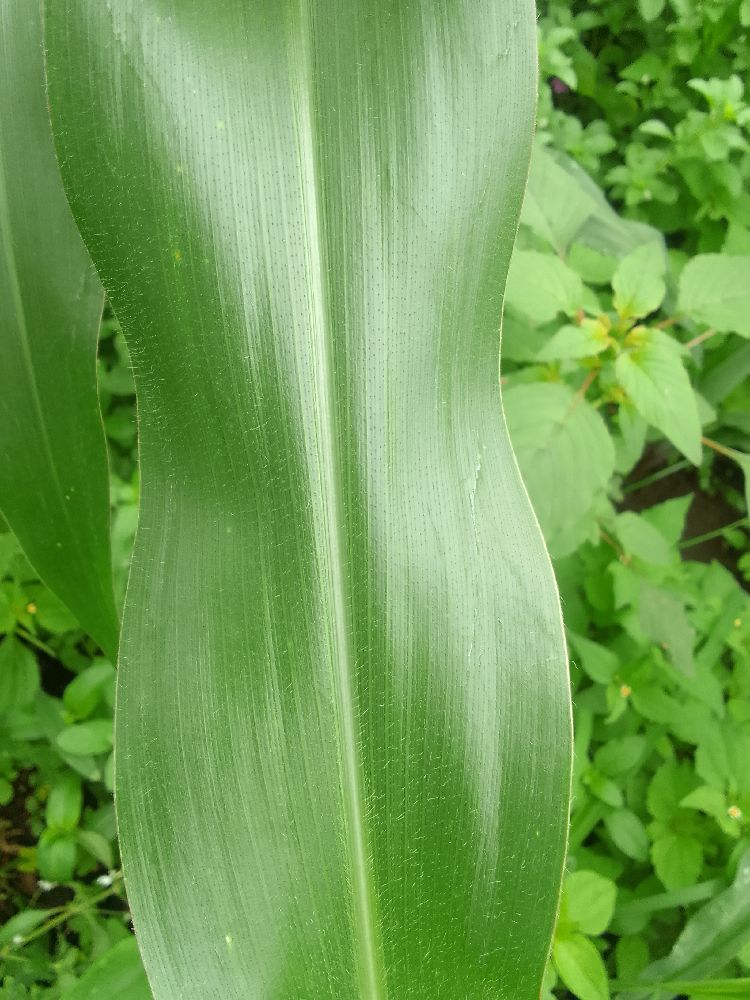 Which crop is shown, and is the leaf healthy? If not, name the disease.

maize, healthy
